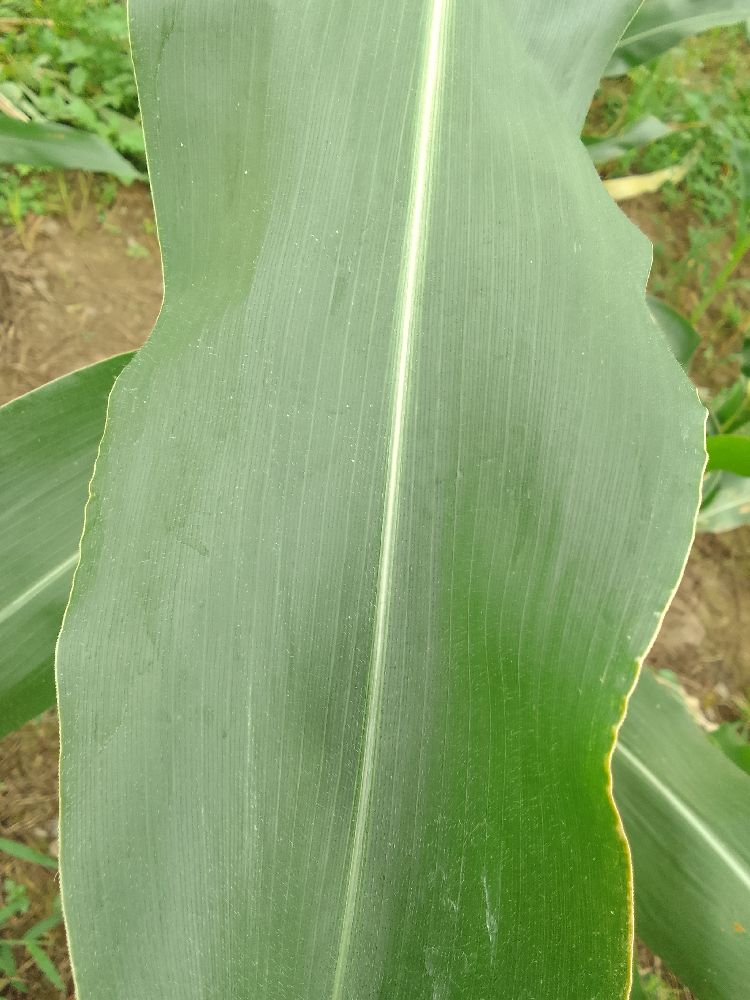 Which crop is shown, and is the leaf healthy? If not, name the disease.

maize, healthy
